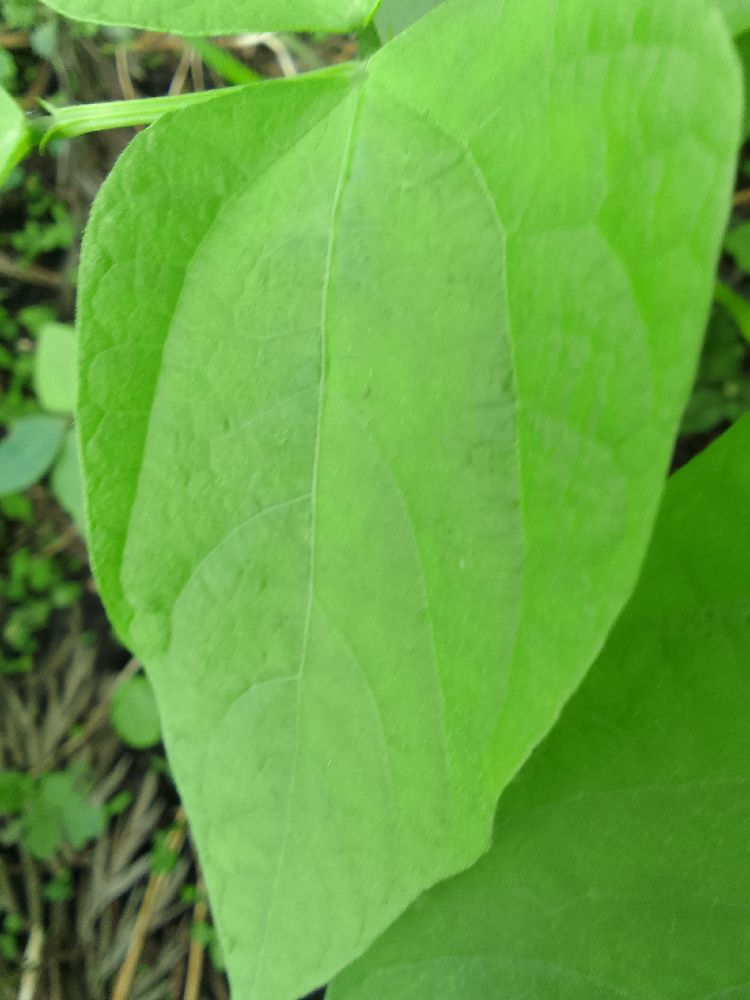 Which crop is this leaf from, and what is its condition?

common bean, healthy
